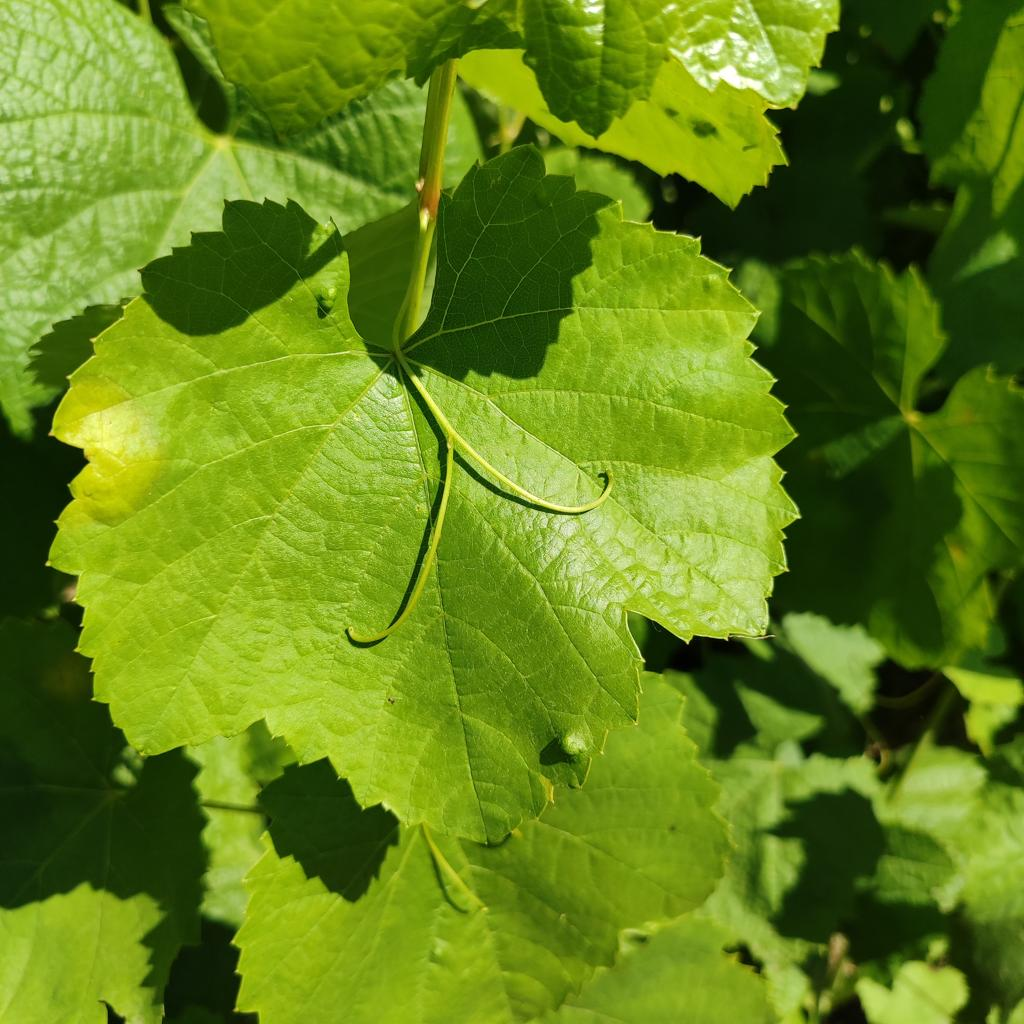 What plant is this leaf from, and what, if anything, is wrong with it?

grapevine, downy mildew
